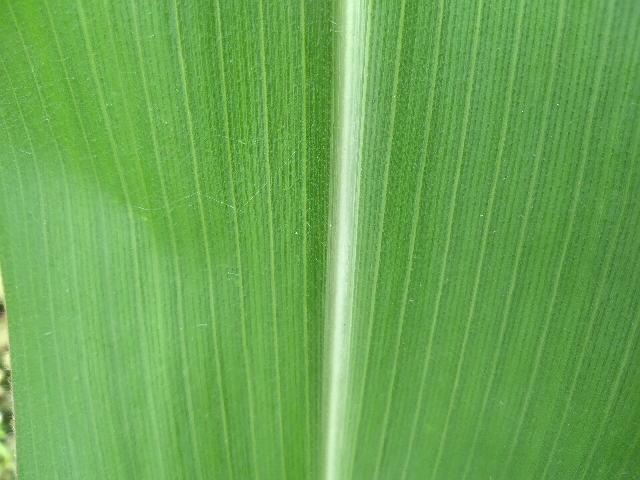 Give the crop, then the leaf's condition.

maize, healthy
